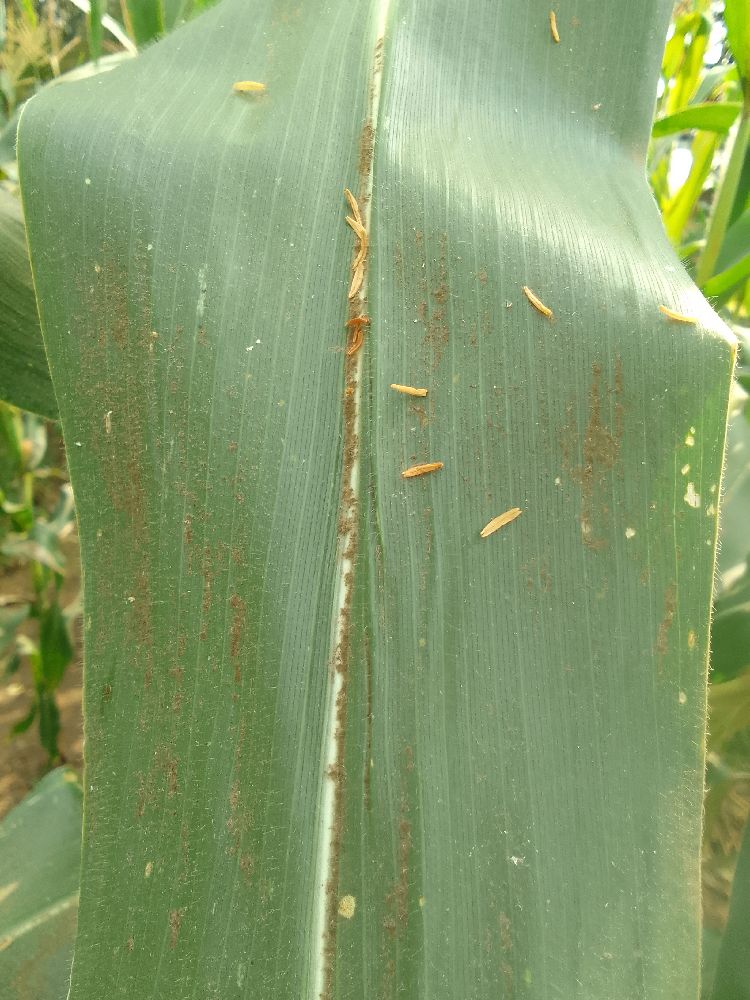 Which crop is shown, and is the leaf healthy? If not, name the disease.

maize, healthy
